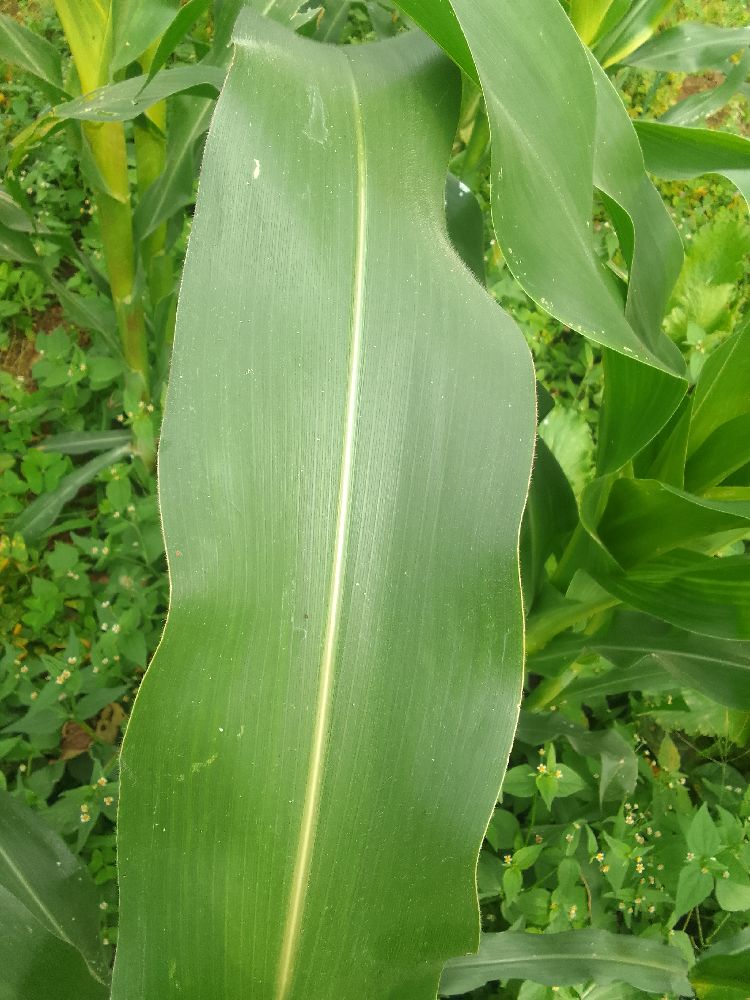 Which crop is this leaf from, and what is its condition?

maize, healthy
